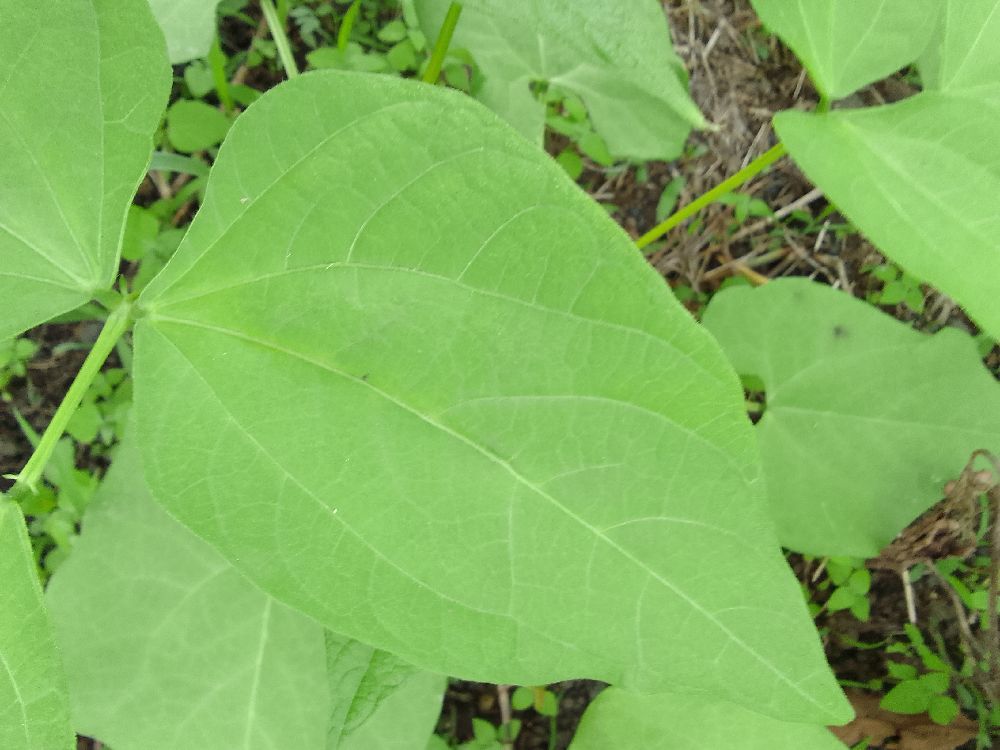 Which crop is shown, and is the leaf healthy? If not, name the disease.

common bean, healthy
